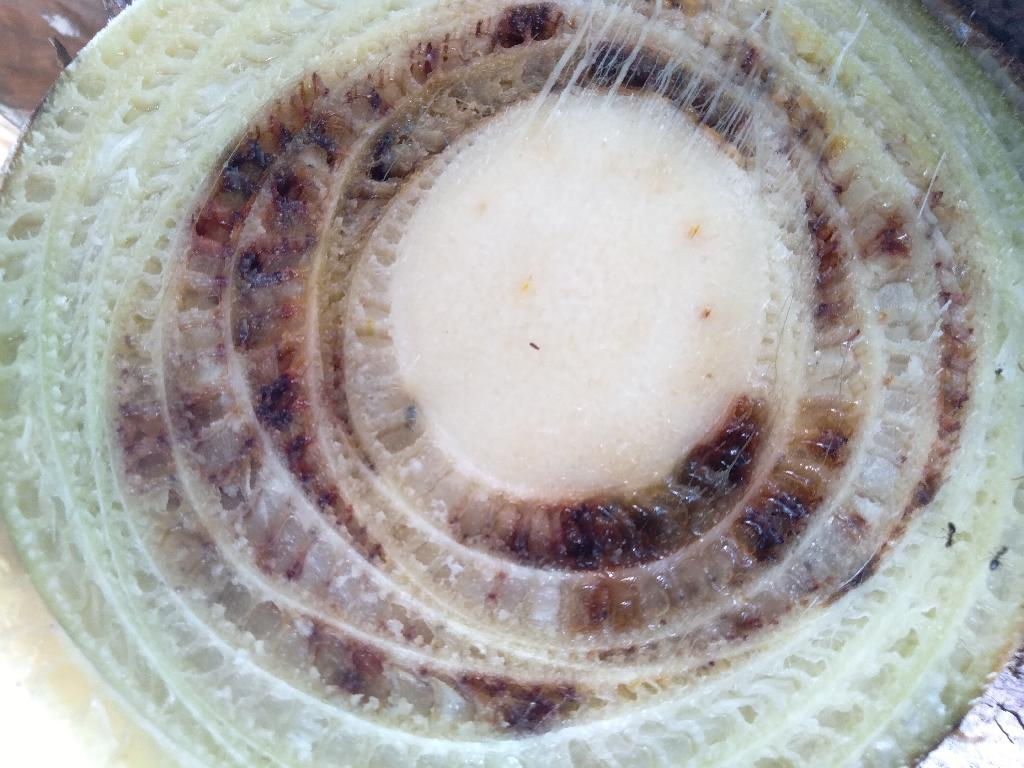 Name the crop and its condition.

banana, fusarium wilt race 1
